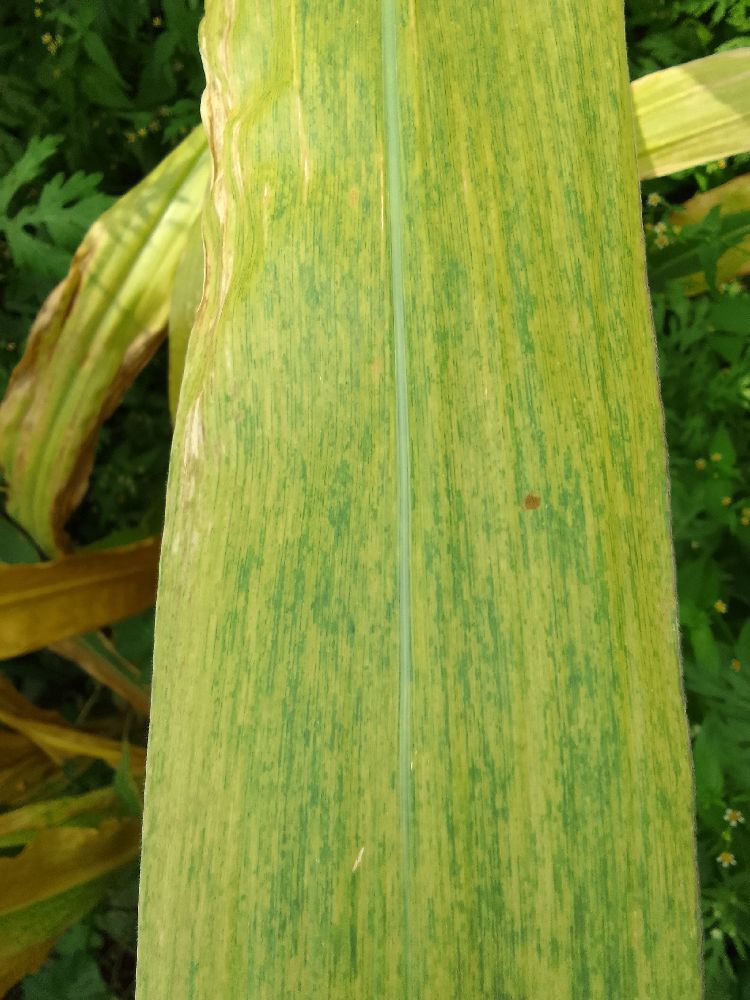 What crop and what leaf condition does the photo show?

maize, maize lethal necrosis
